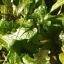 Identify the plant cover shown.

structured weed
